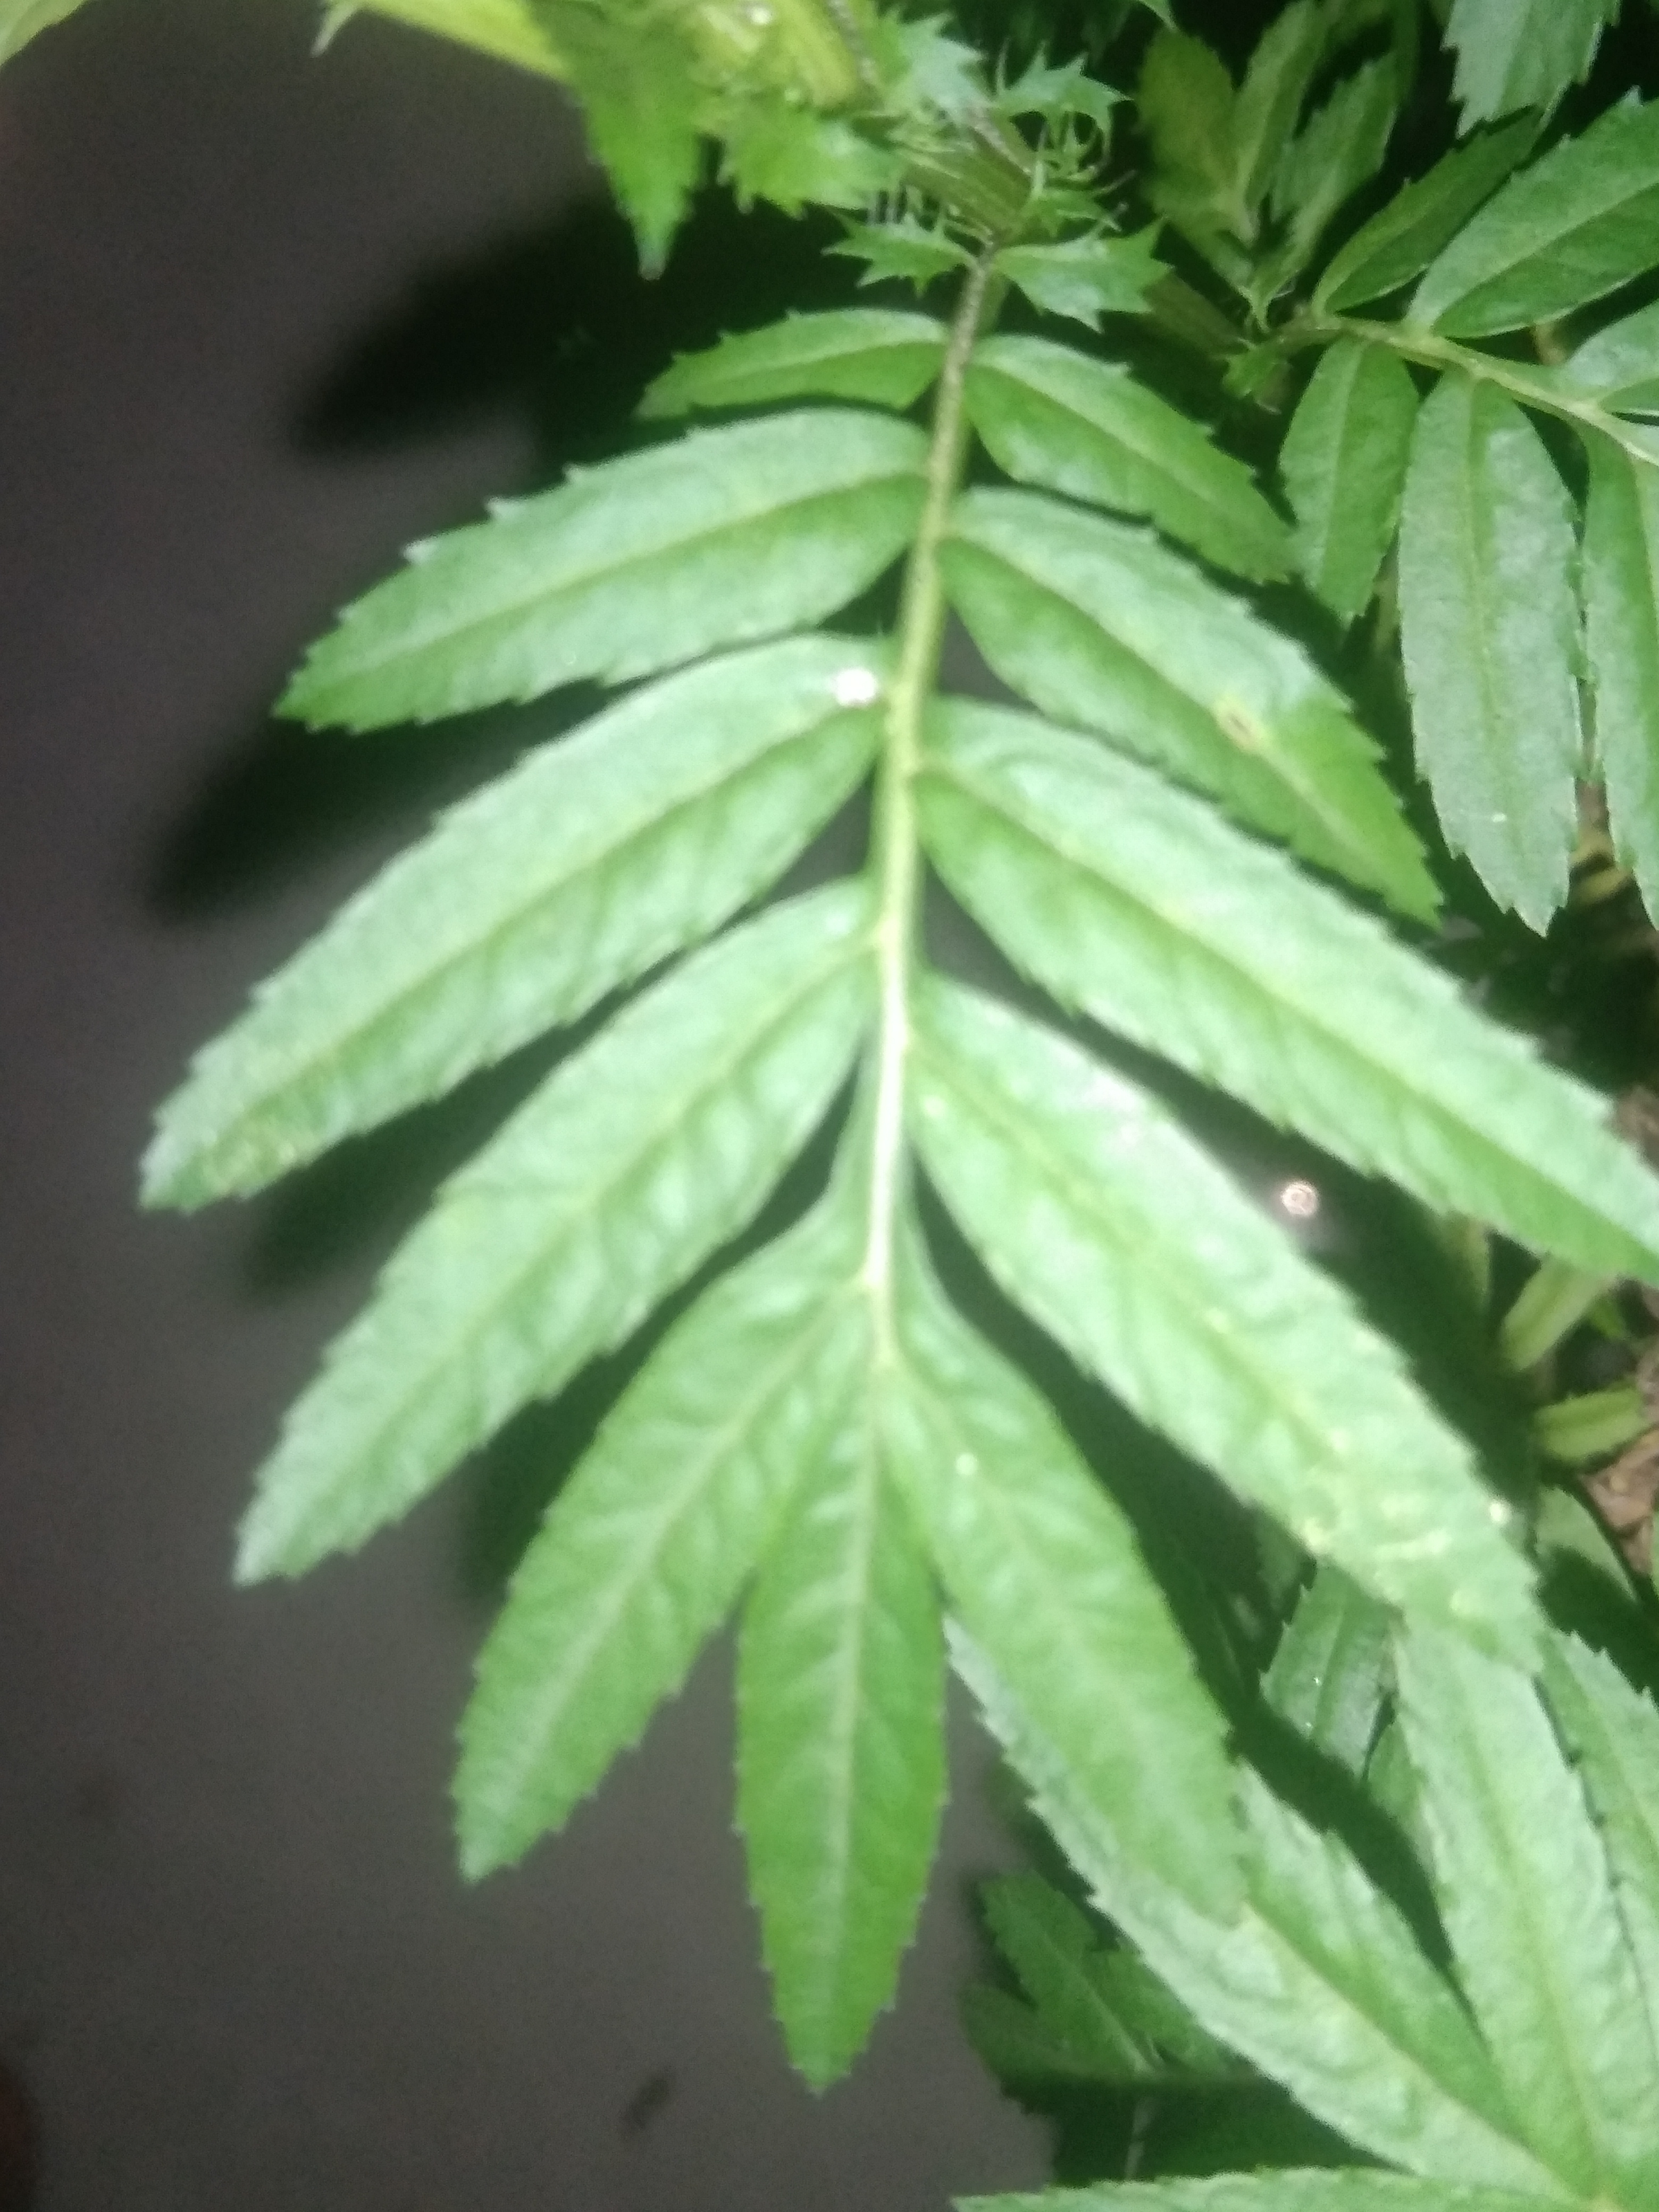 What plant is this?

marigold
